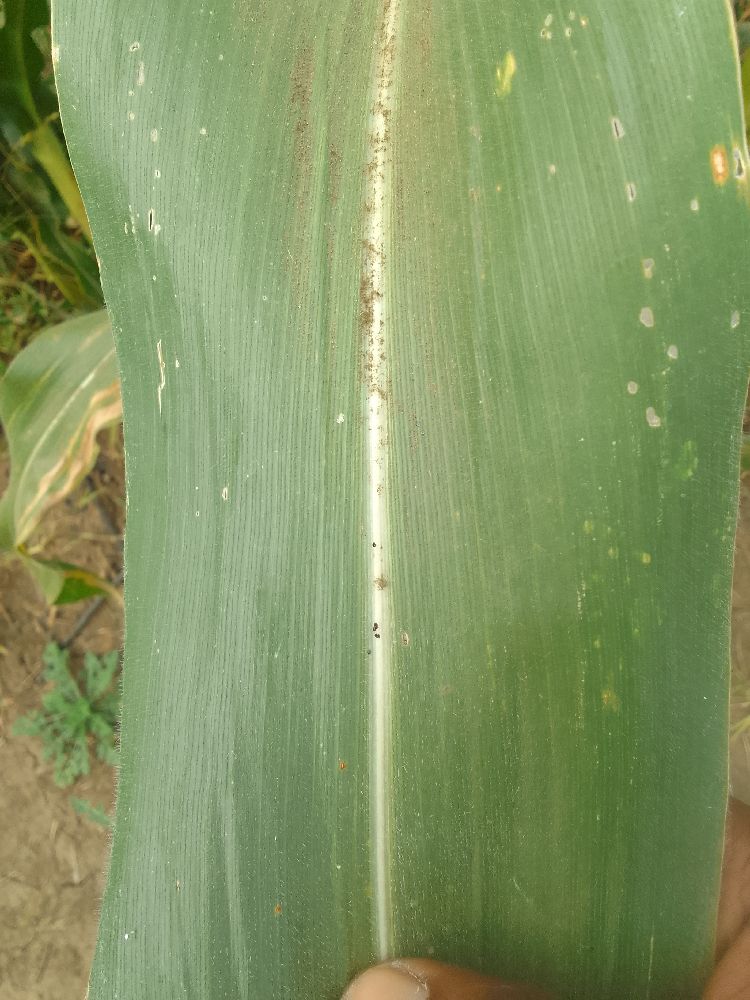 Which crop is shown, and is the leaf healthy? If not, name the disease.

maize, healthy
